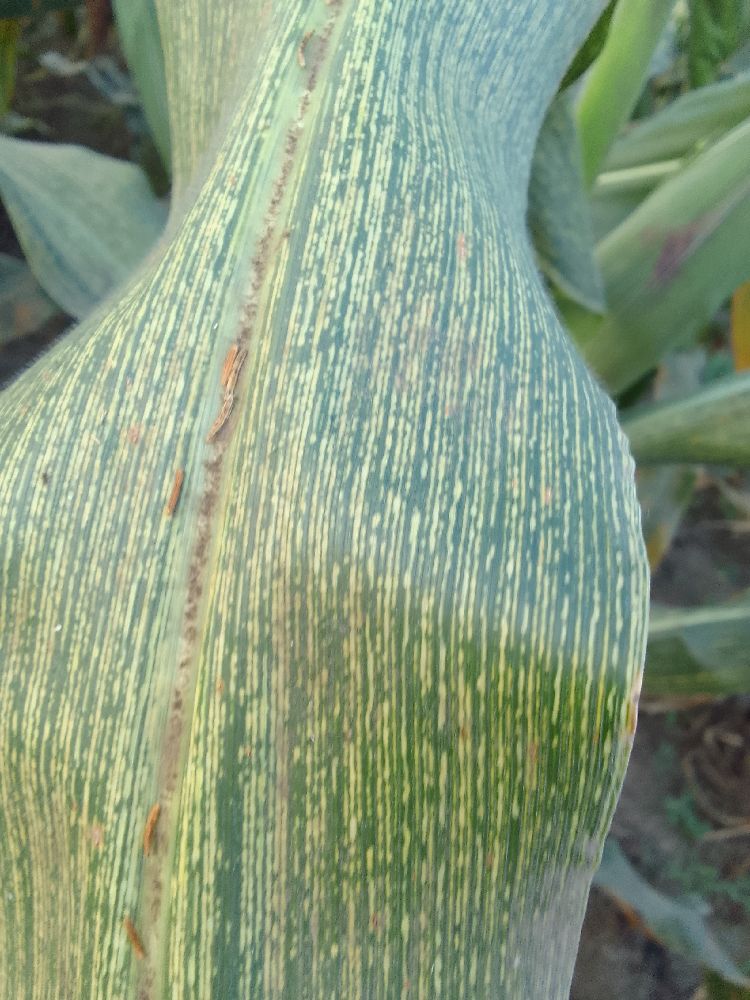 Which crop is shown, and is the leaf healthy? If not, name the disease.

maize, maize streak virus
